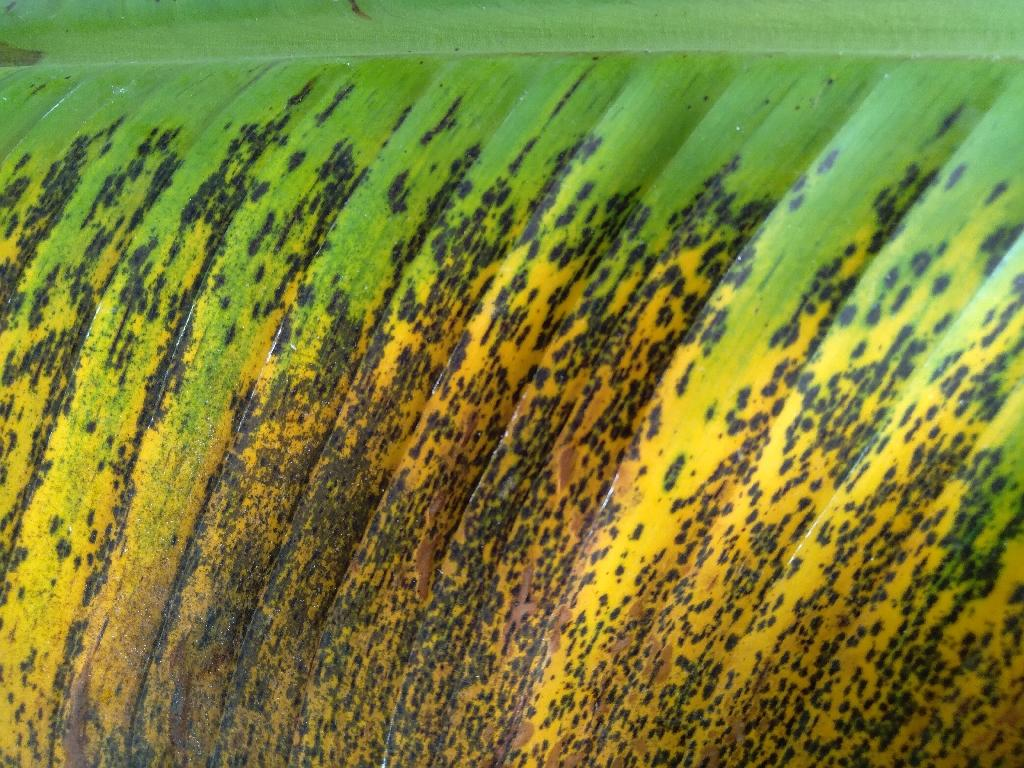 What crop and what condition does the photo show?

banana, black sigatoka
